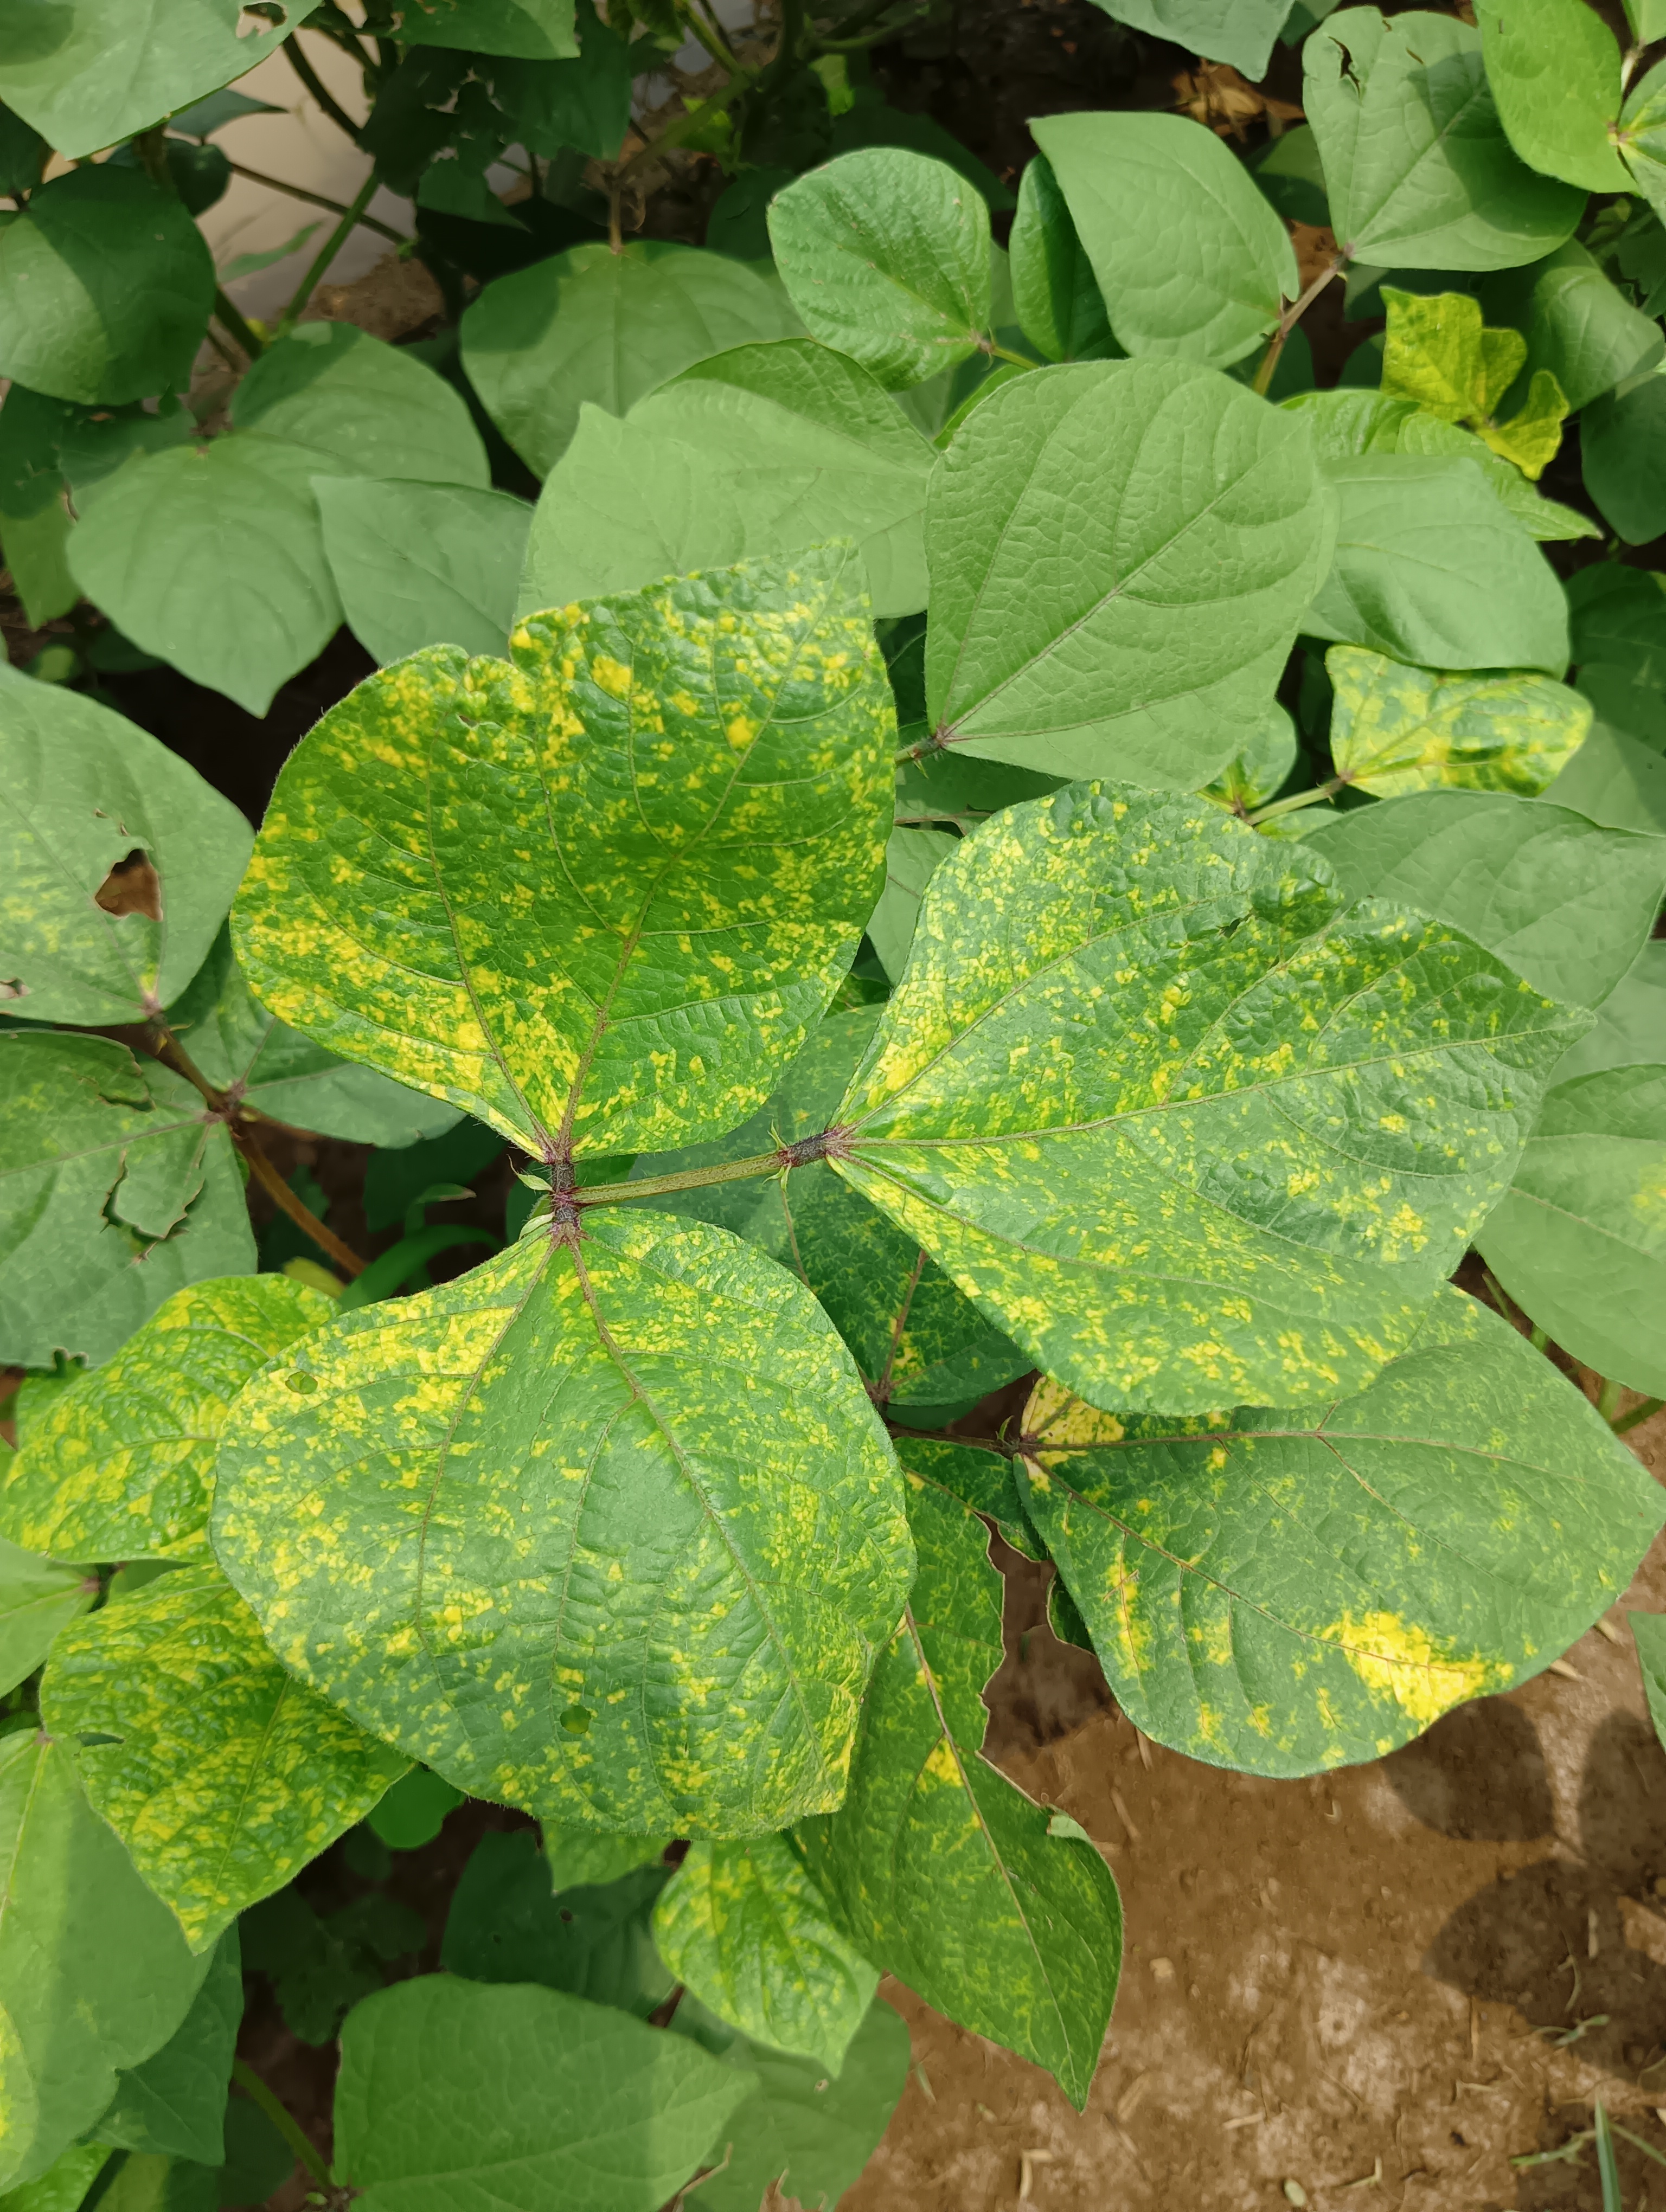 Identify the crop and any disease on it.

mungbean, yellow mosaic
